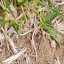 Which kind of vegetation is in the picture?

grass
